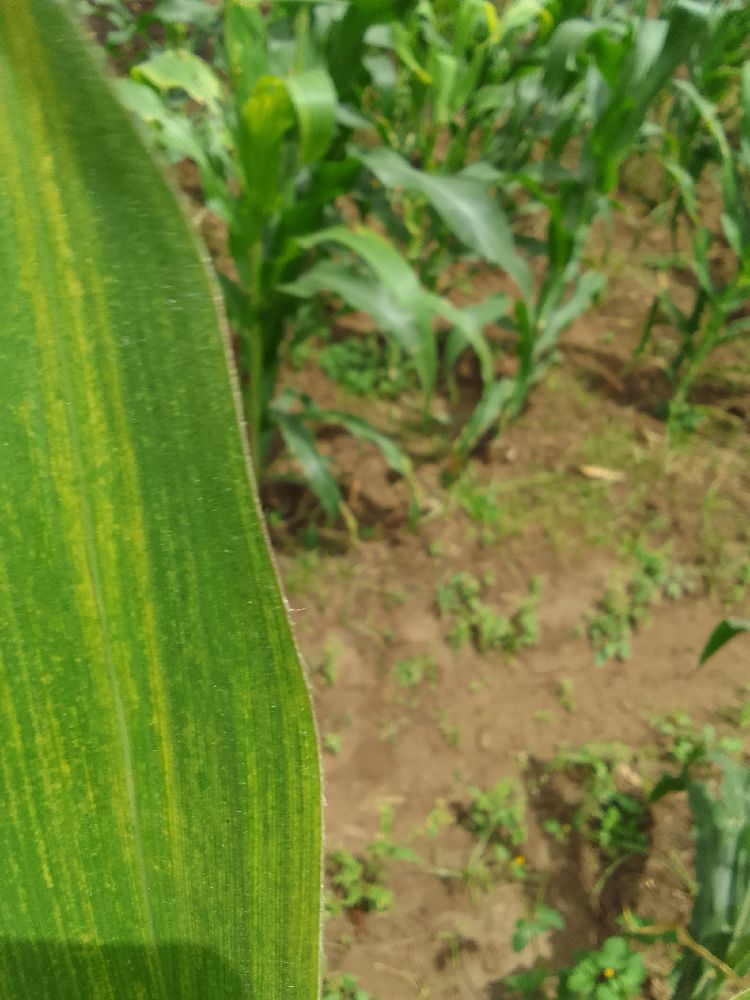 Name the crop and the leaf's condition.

maize, maize lethal necrosis
